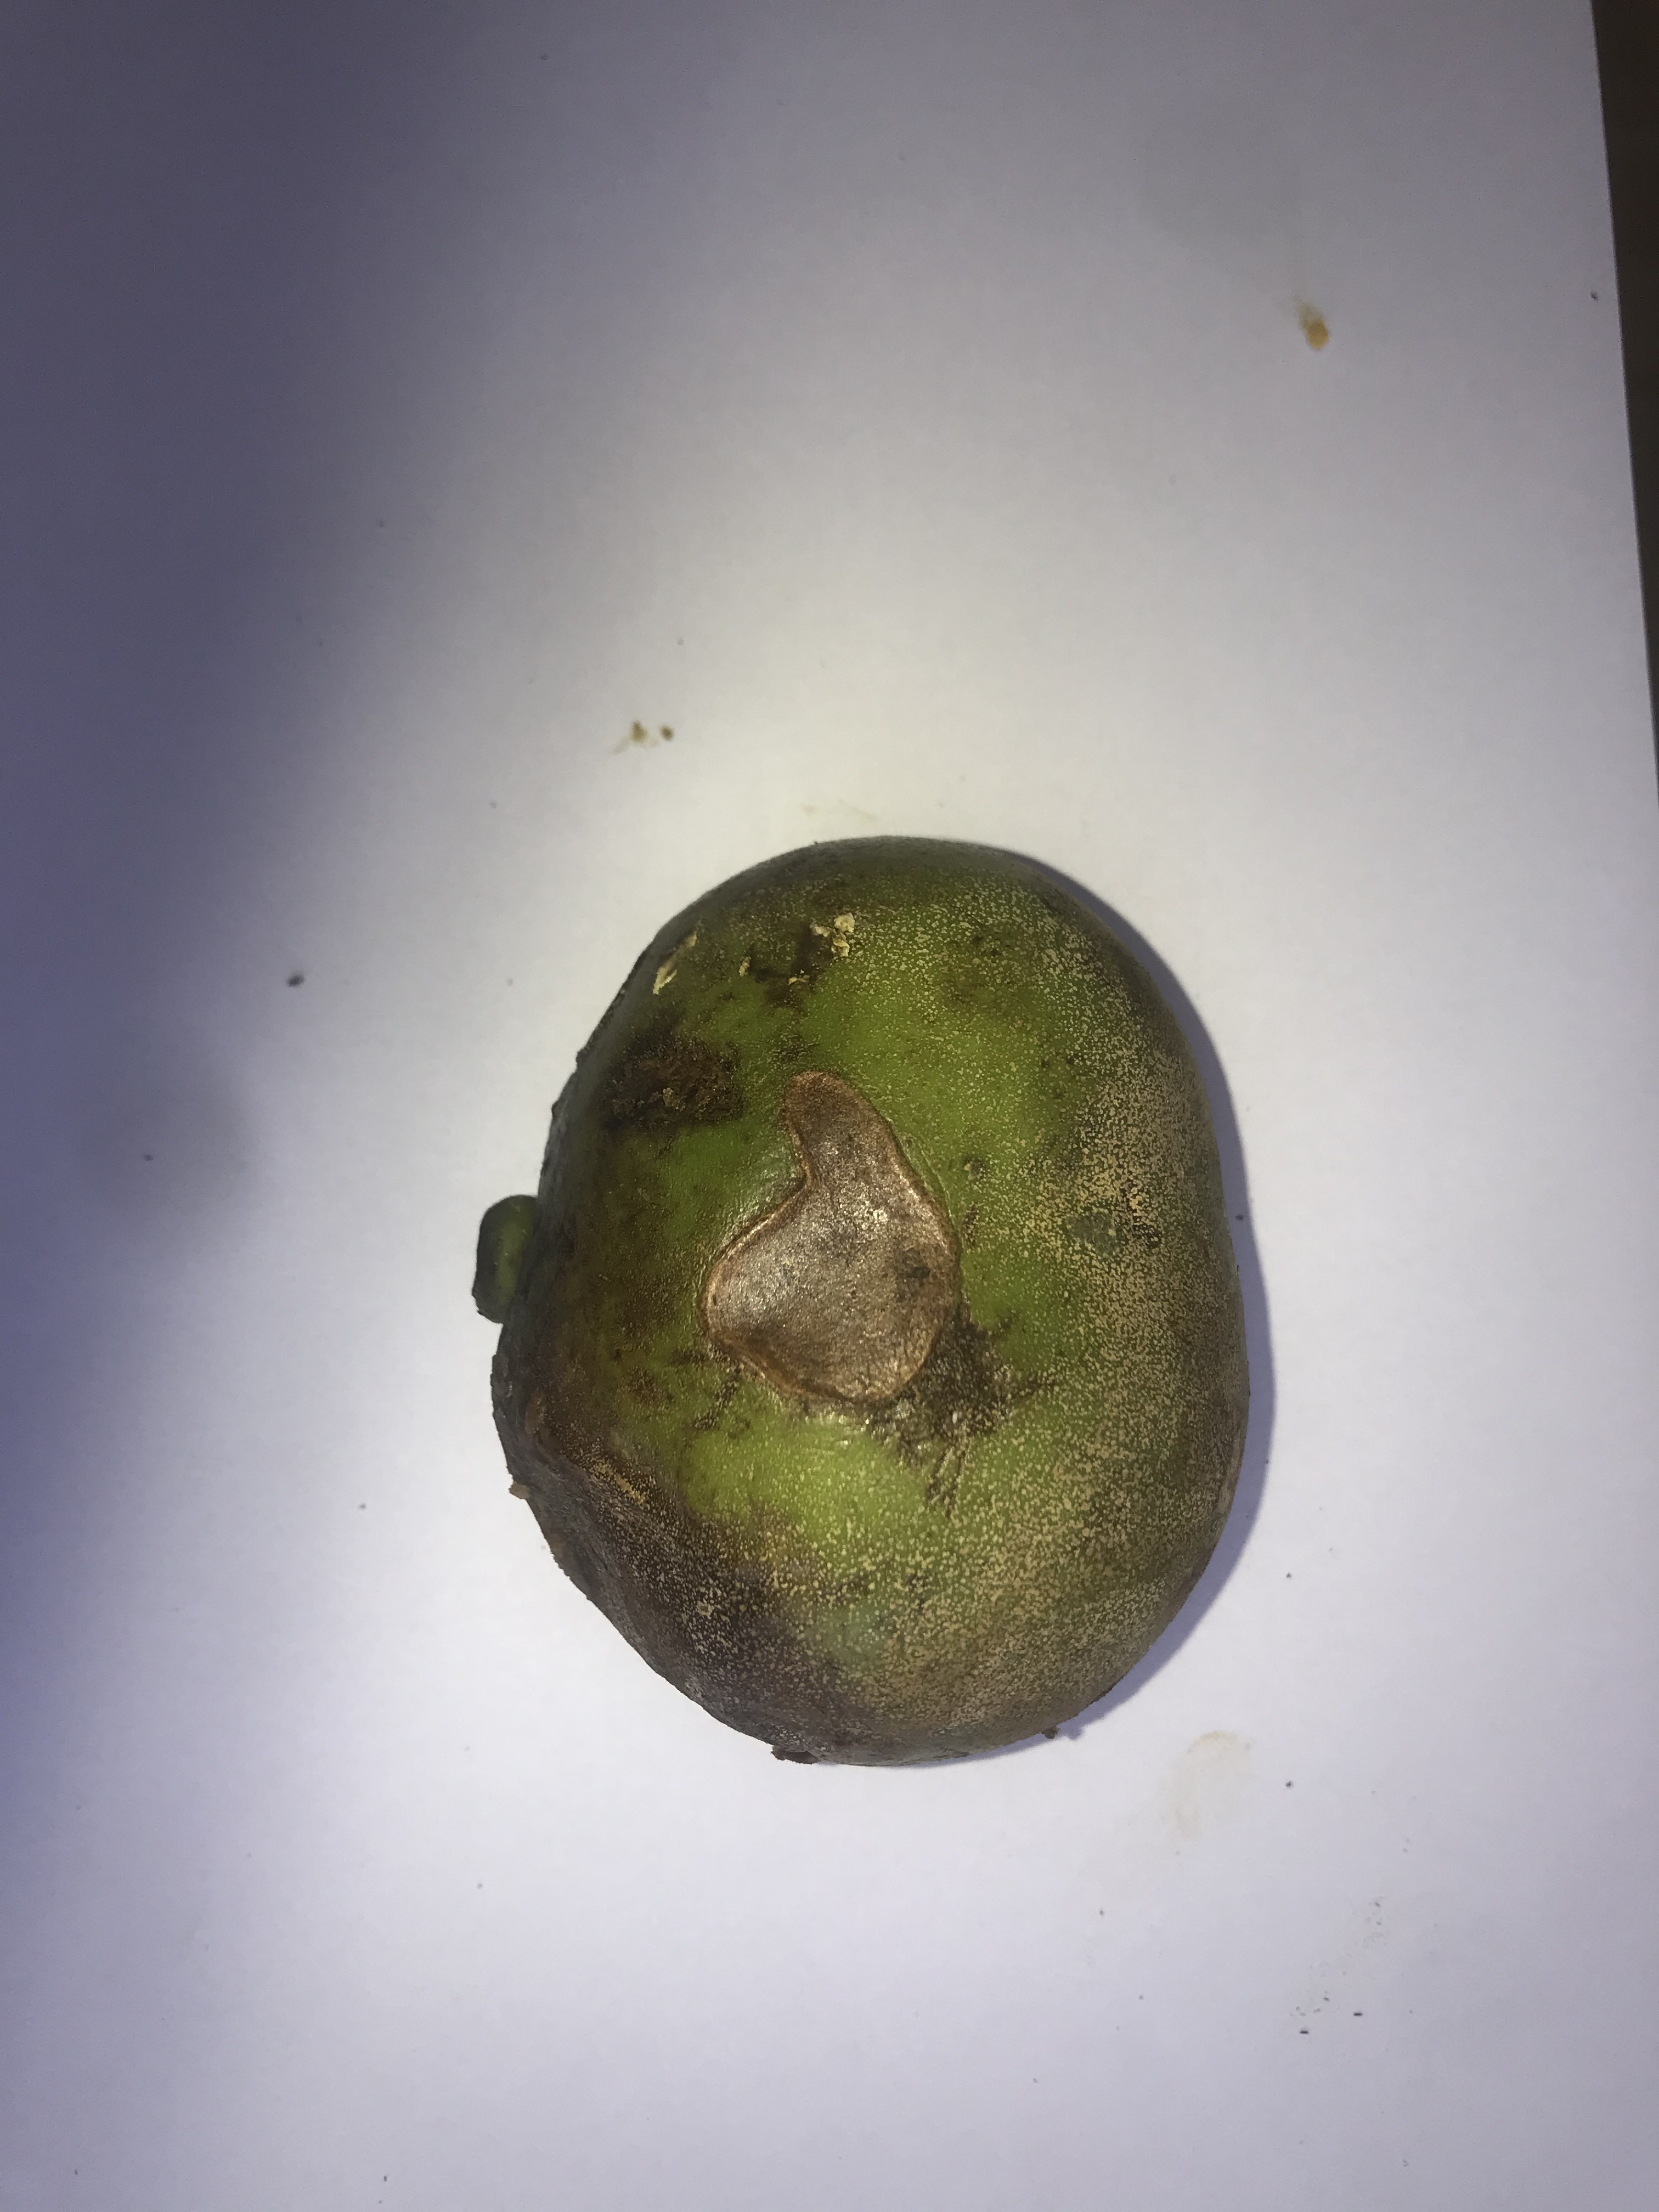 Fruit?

pequi
